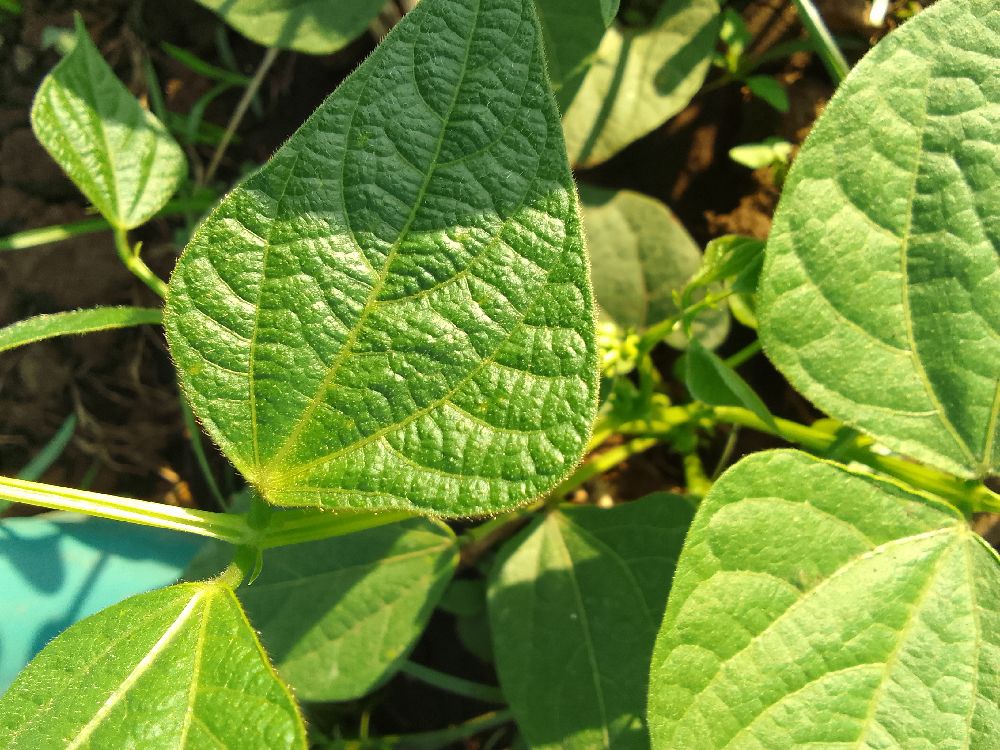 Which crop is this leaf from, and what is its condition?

common bean, healthy
